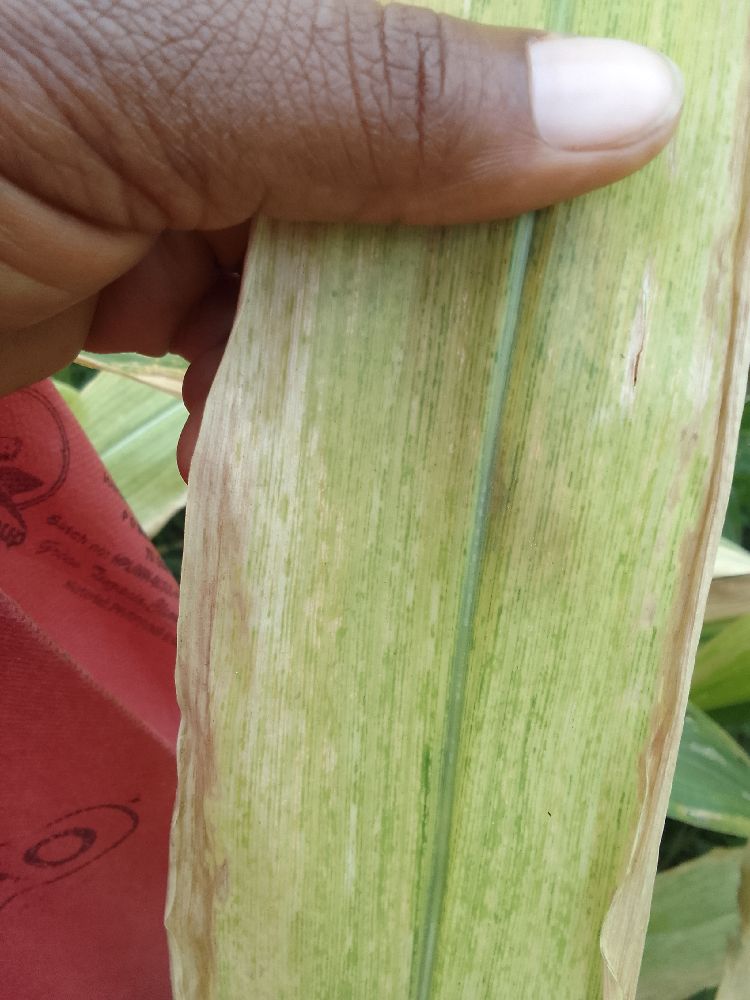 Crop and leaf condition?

maize, maize lethal necrosis
